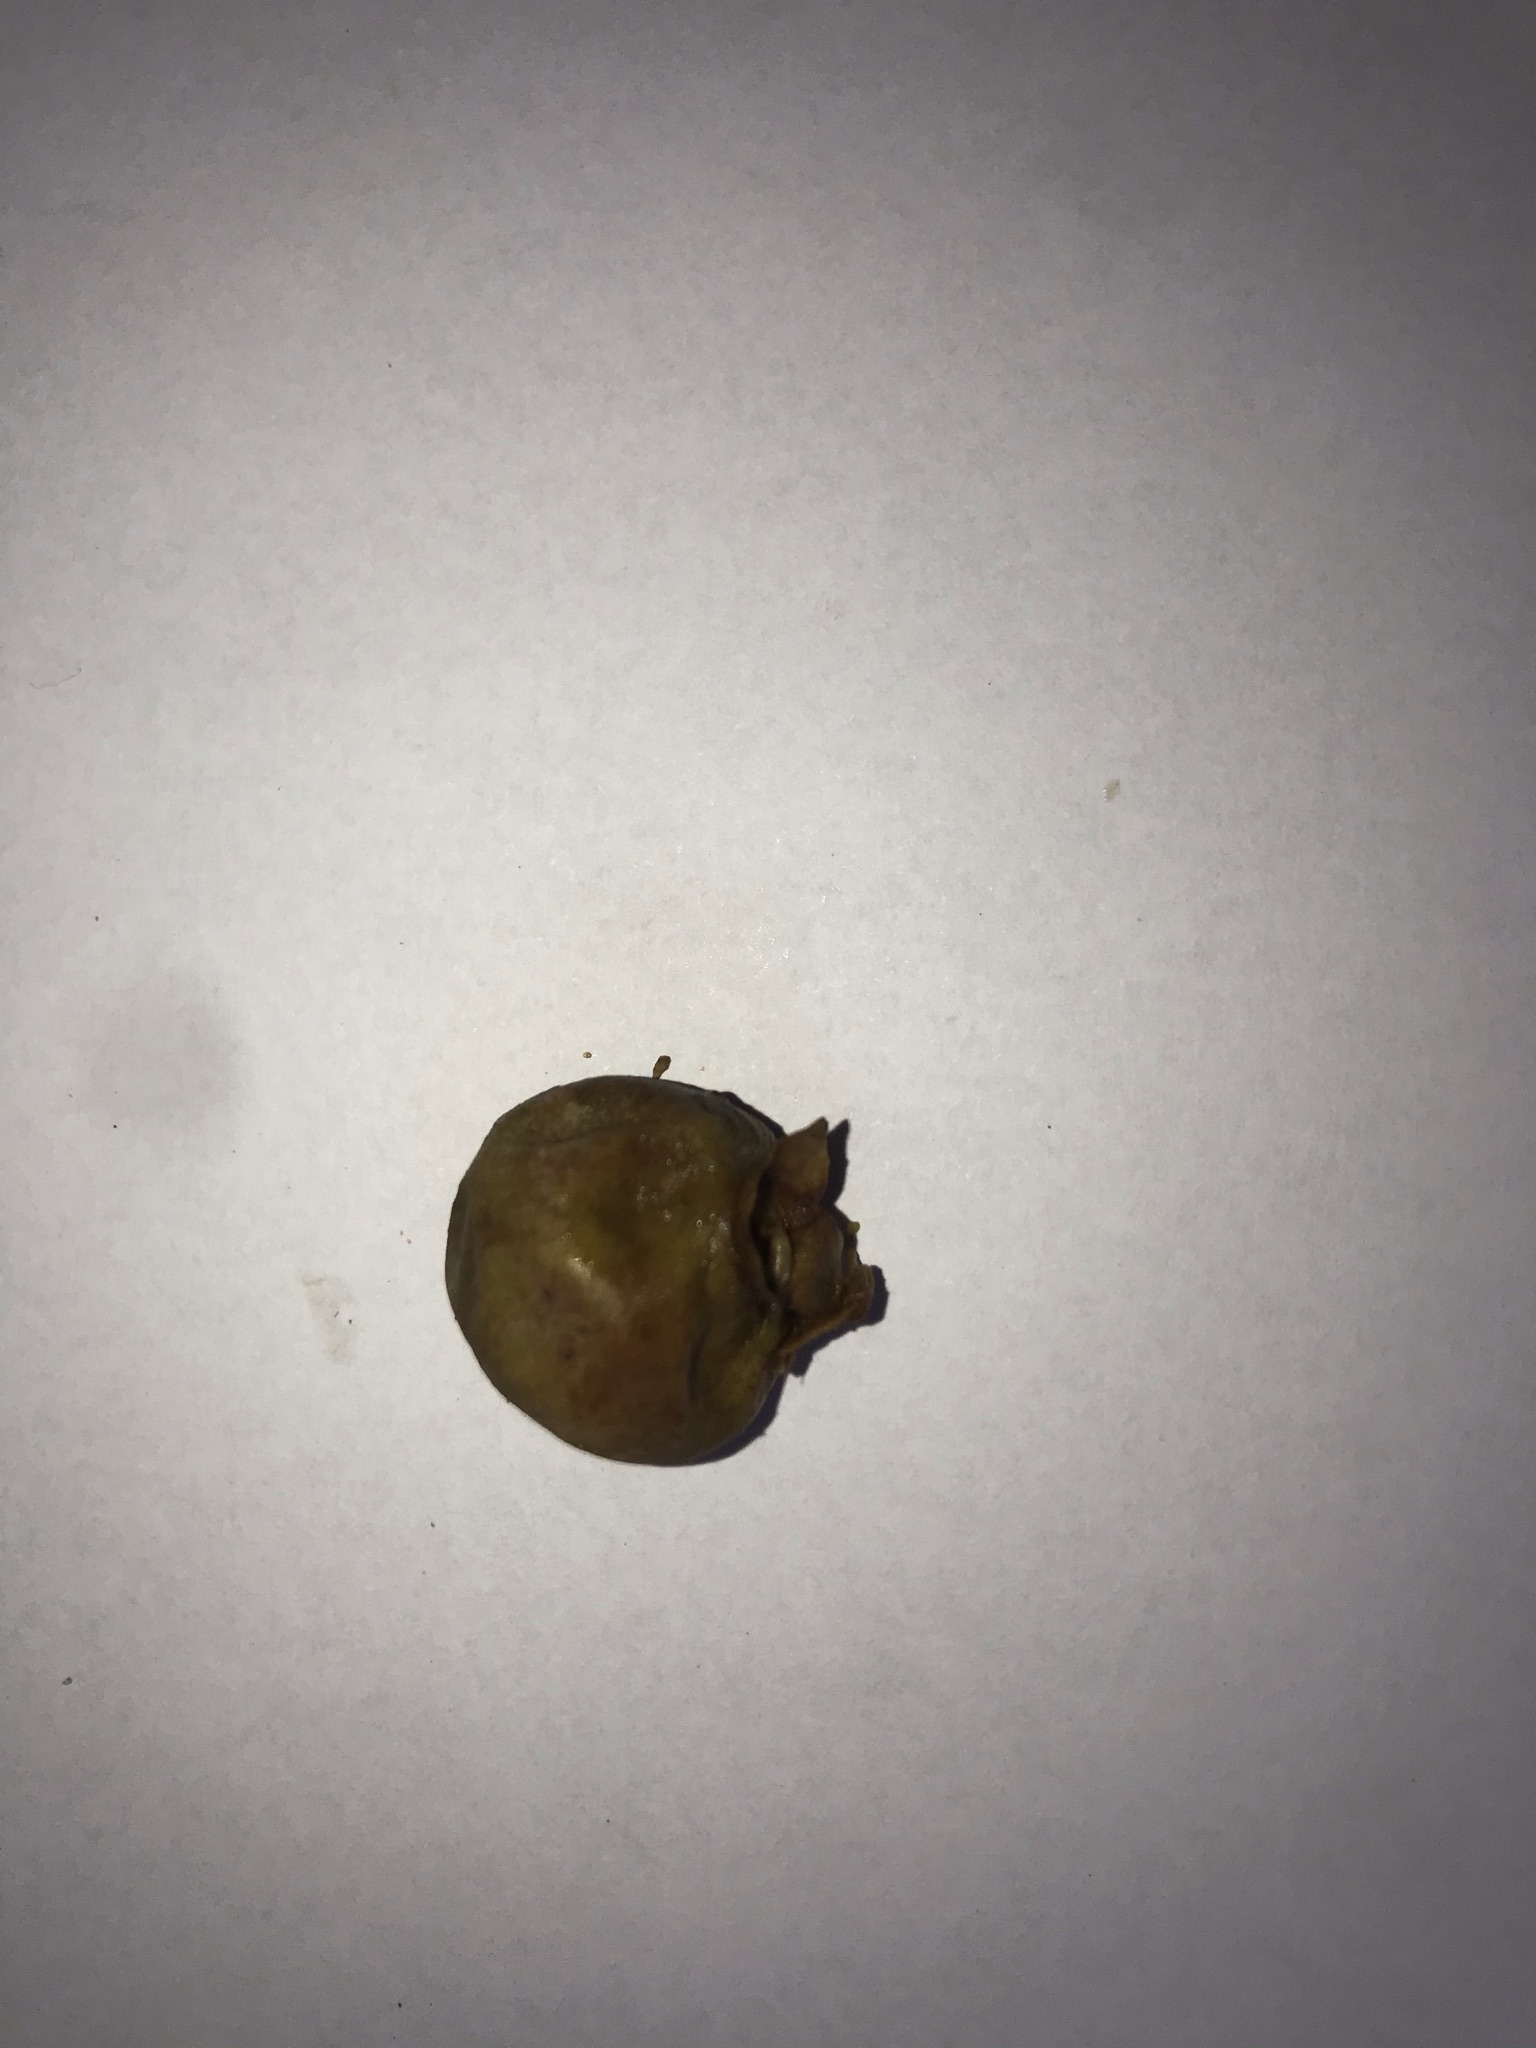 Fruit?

gabiroba
